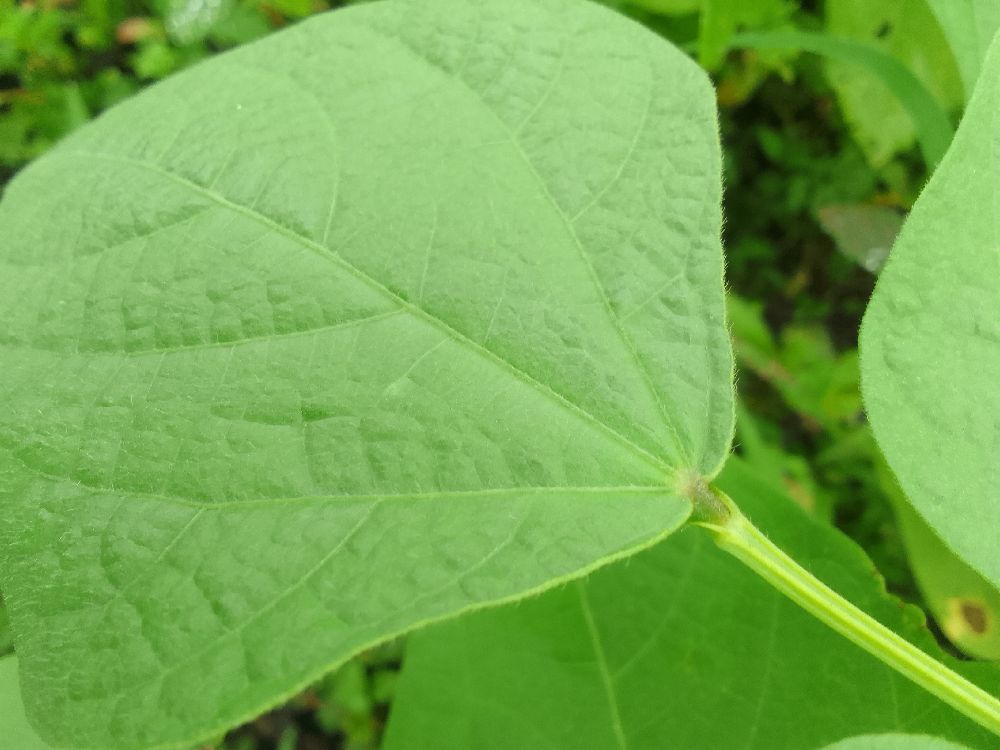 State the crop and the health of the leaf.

common bean, healthy
